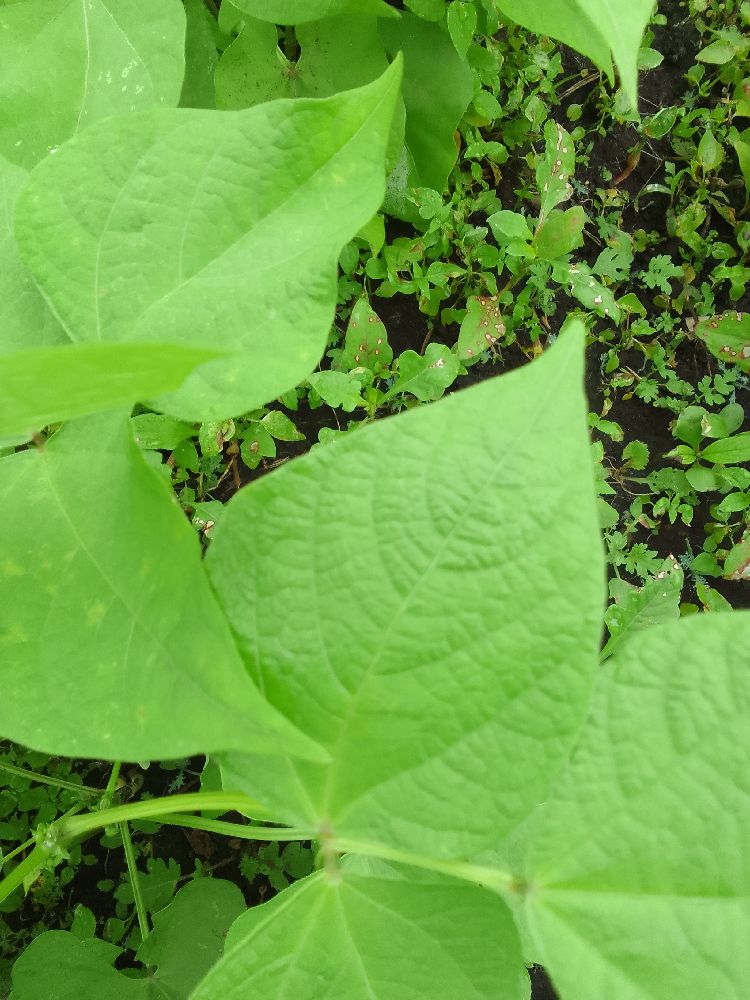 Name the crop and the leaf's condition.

common bean, healthy
